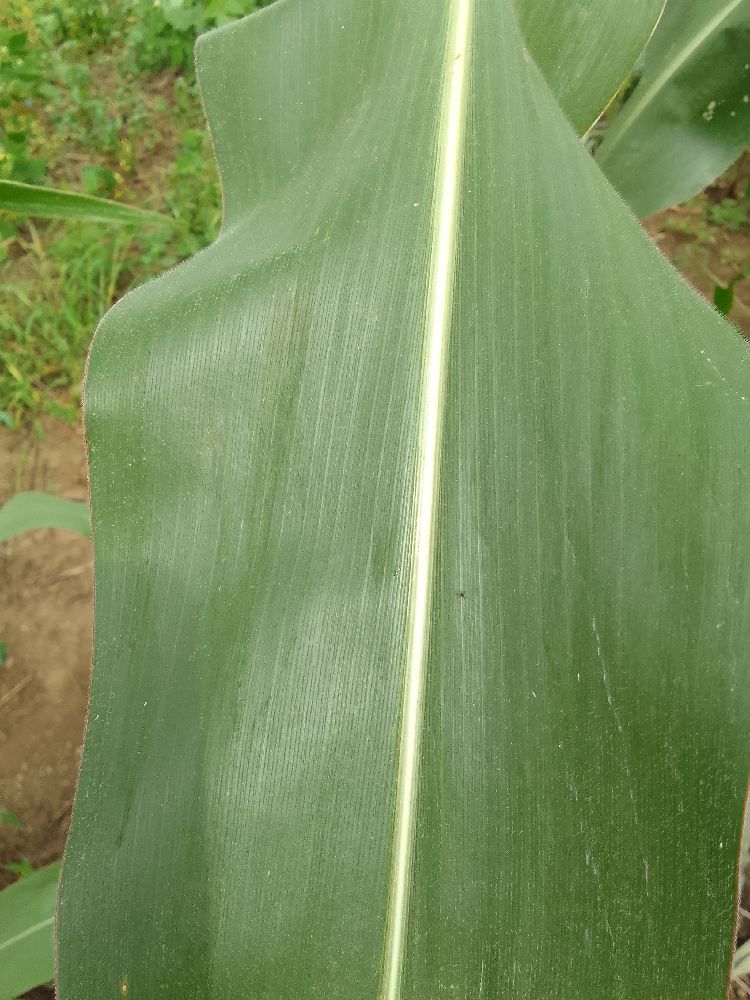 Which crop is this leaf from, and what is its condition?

maize, healthy
